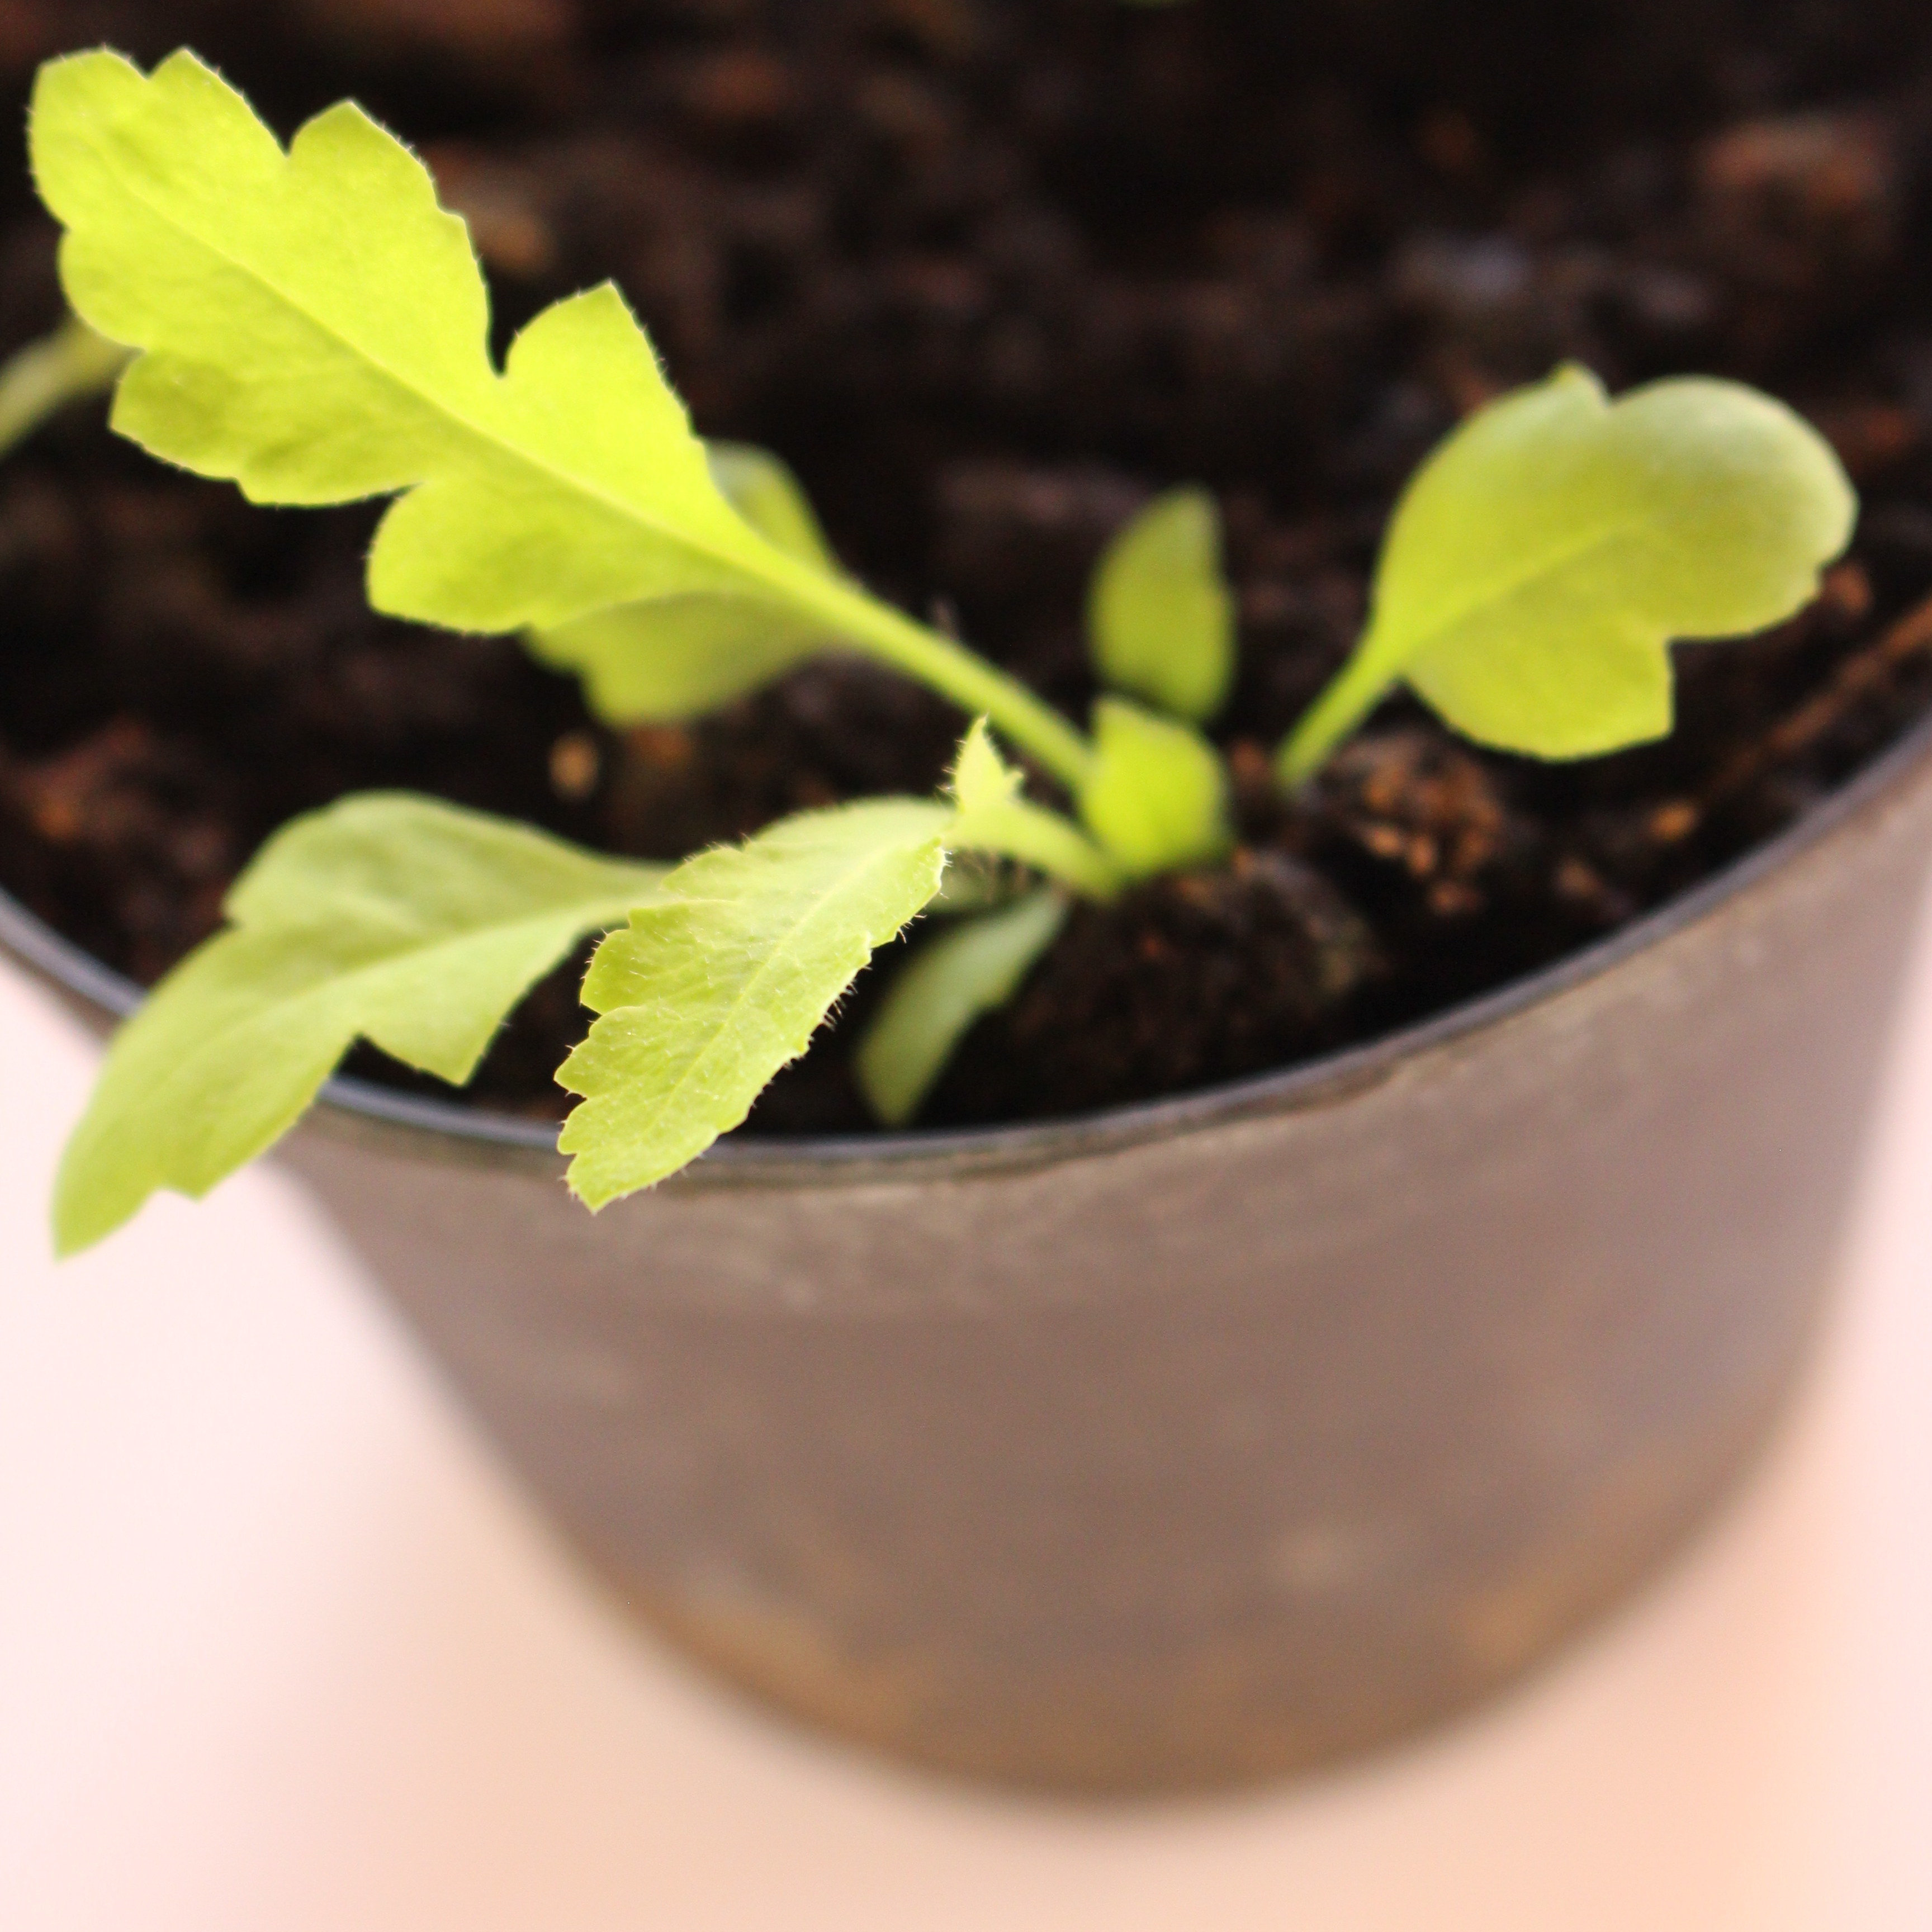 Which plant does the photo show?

Papaver rhoeas
